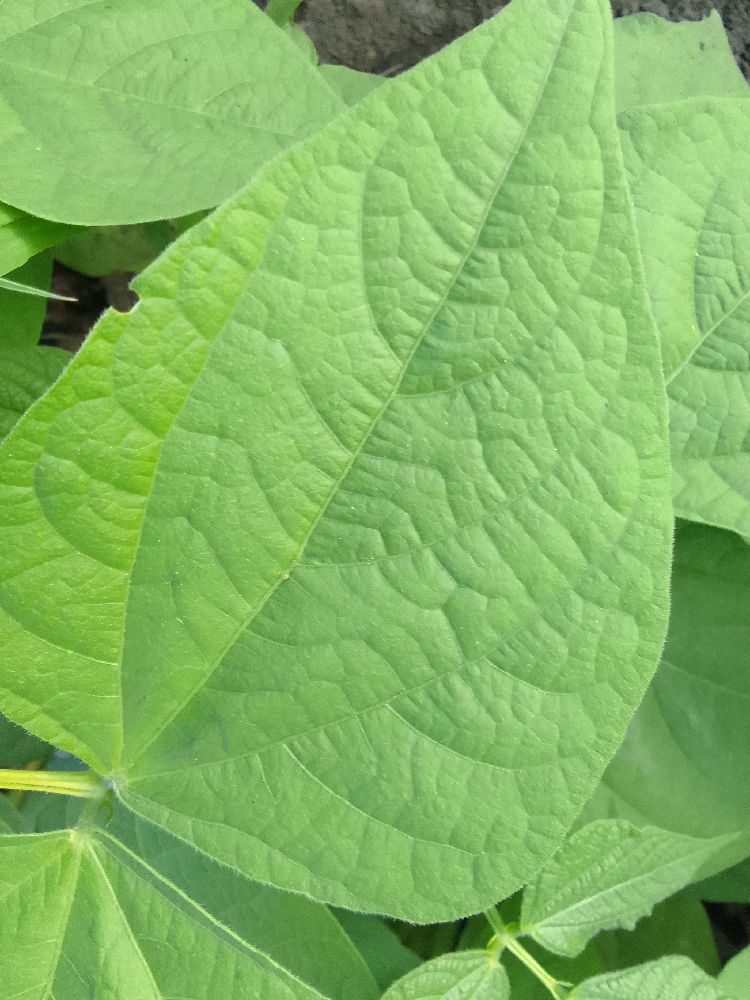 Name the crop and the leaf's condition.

common bean, healthy
